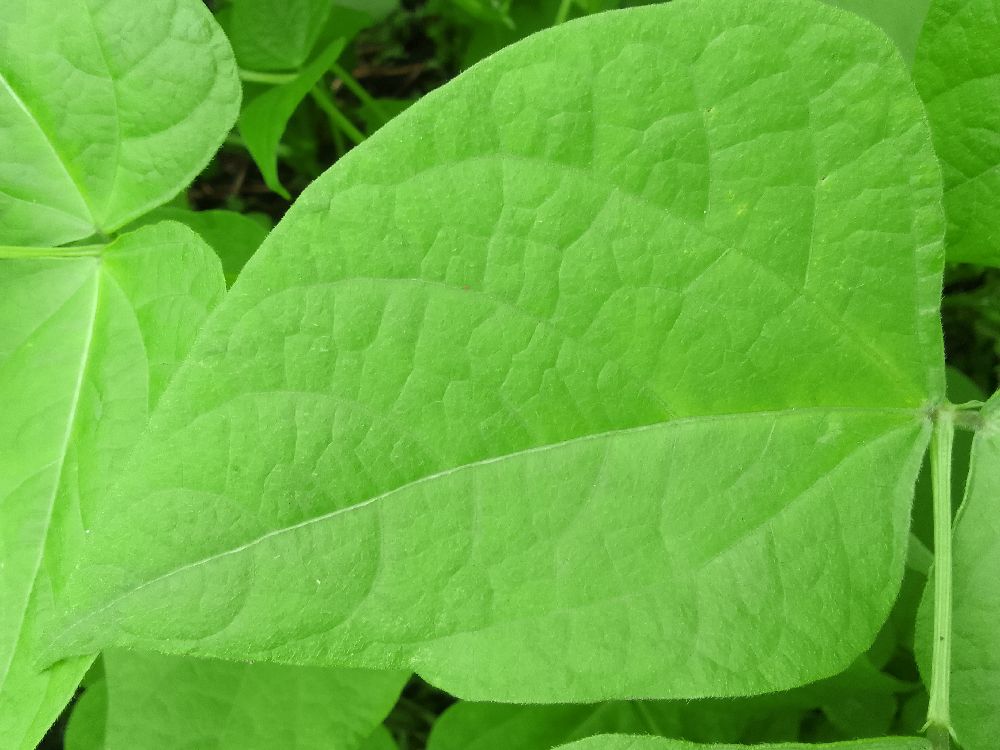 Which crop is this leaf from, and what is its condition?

common bean, healthy
